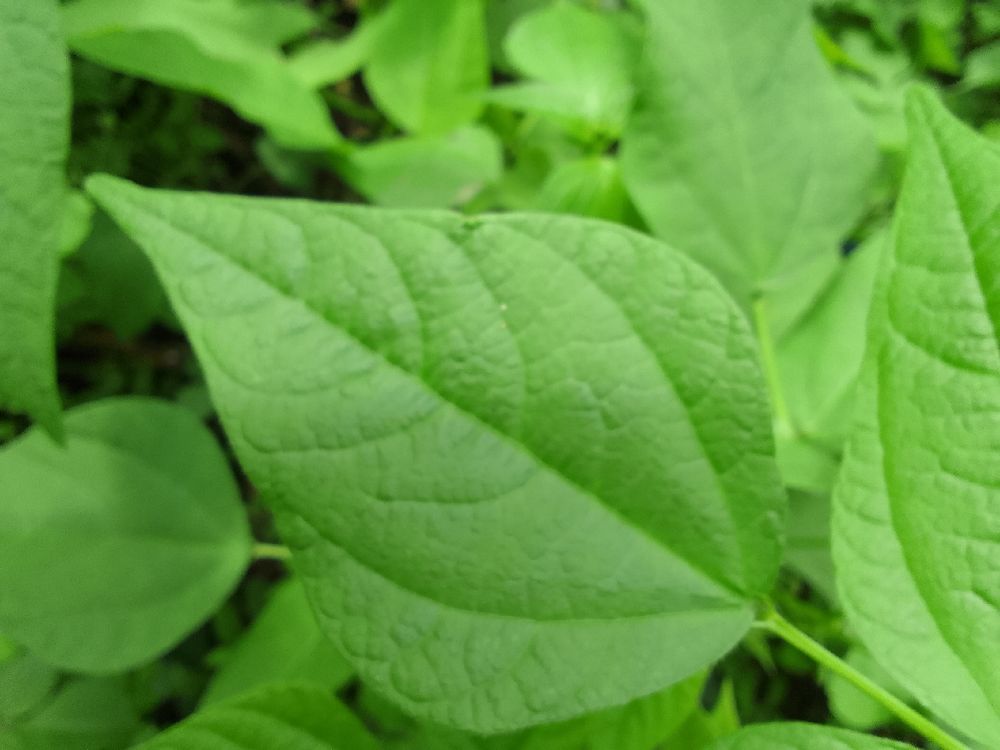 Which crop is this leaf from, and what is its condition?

common bean, healthy
